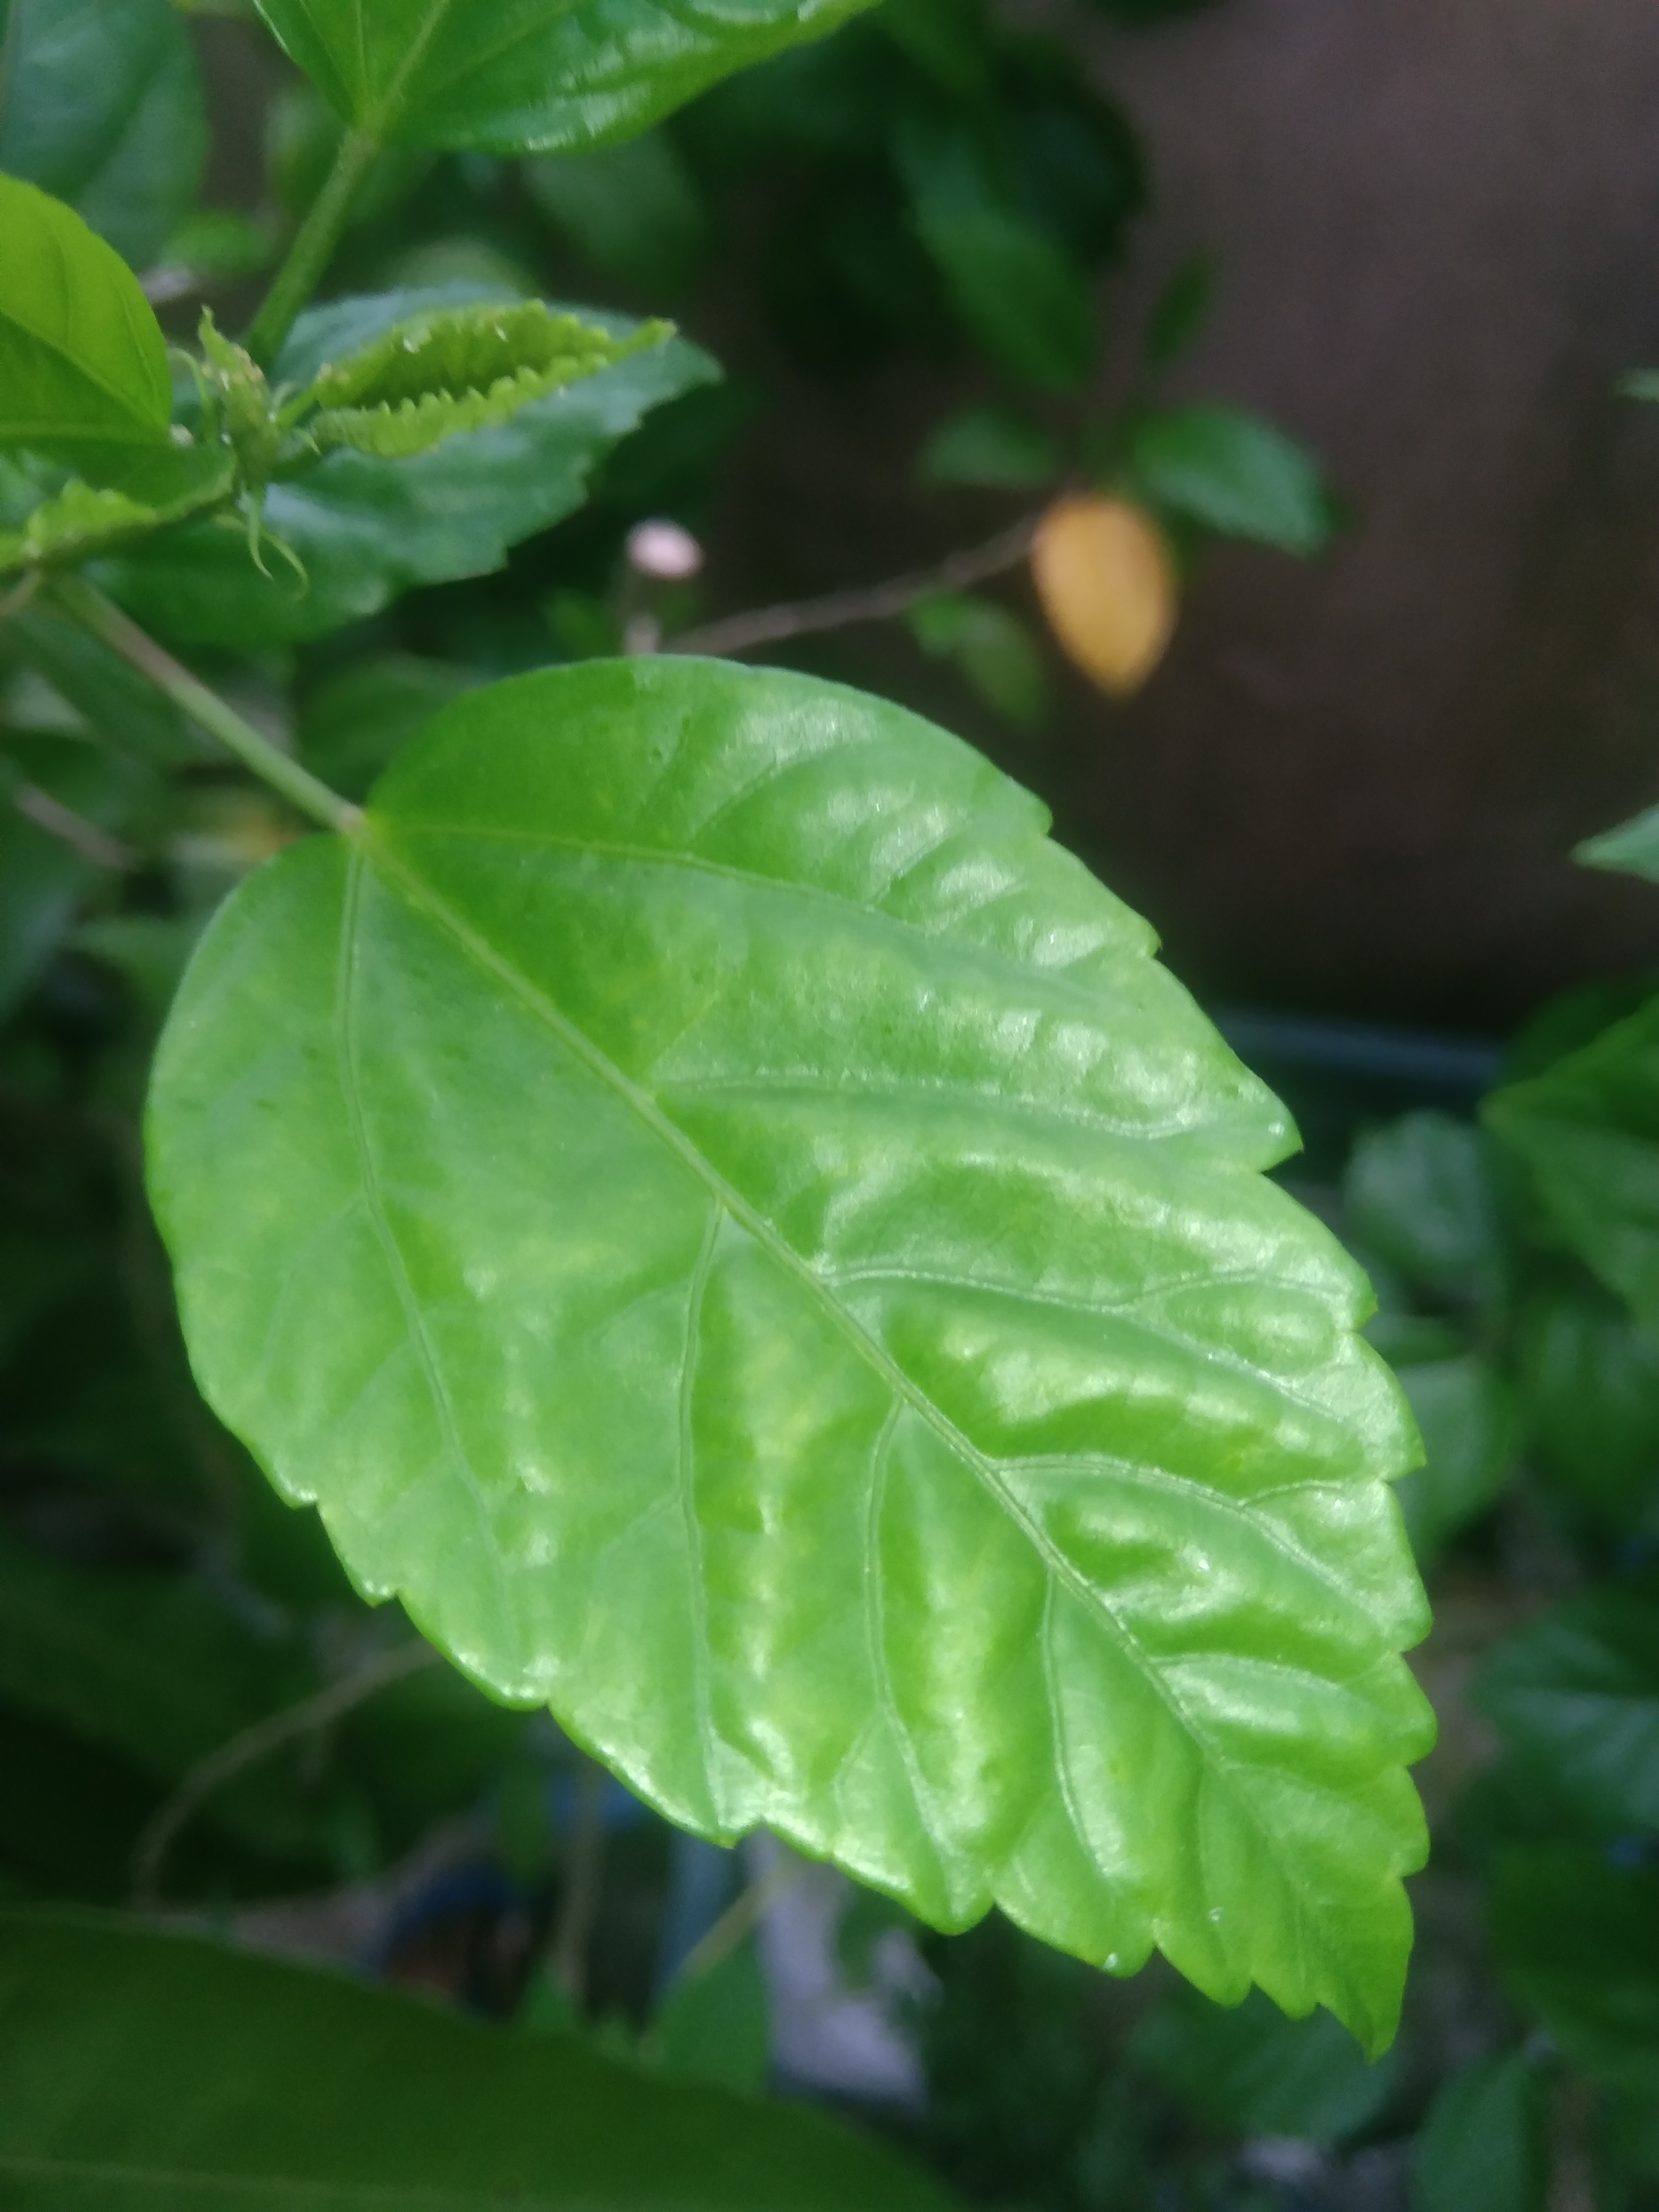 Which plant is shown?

hibiscus
